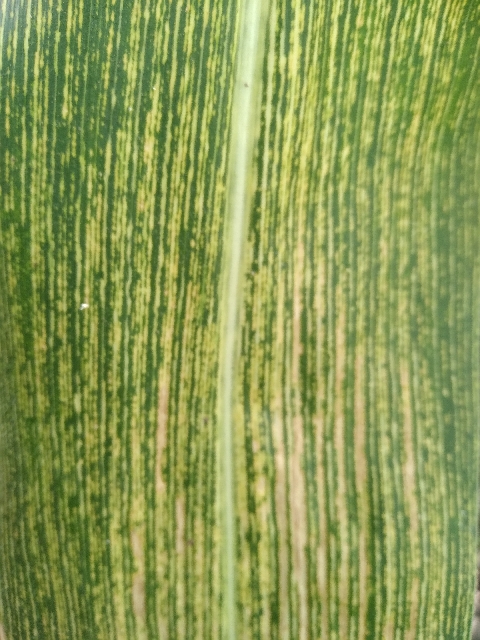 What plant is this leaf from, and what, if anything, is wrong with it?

maize, maize streak virus
